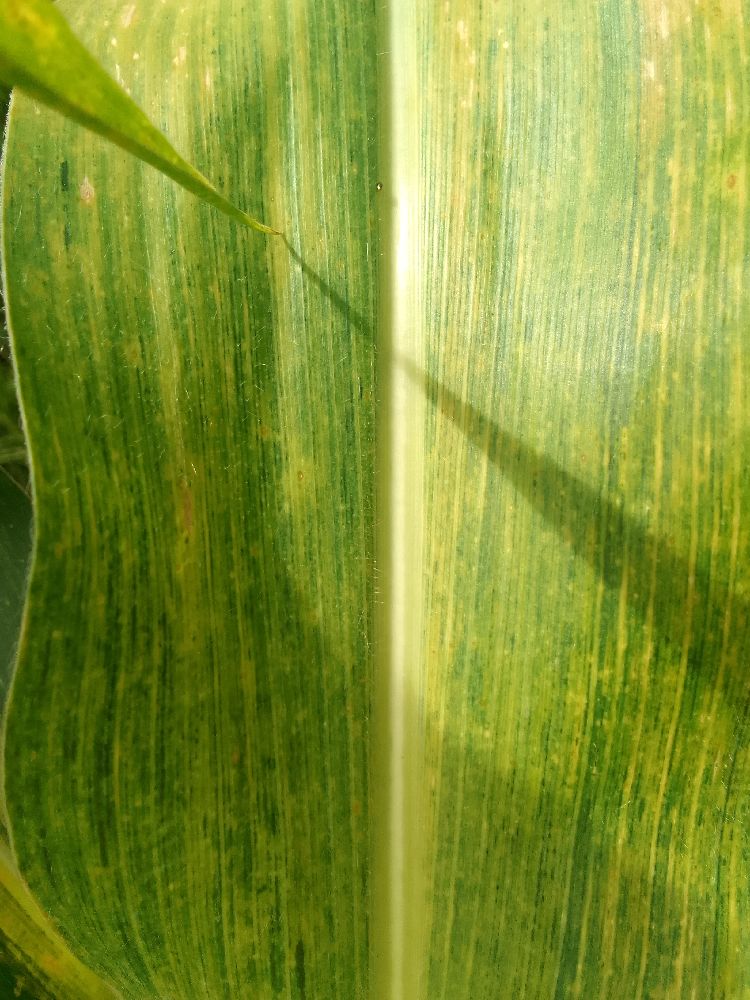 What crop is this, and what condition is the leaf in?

maize, maize lethal necrosis
